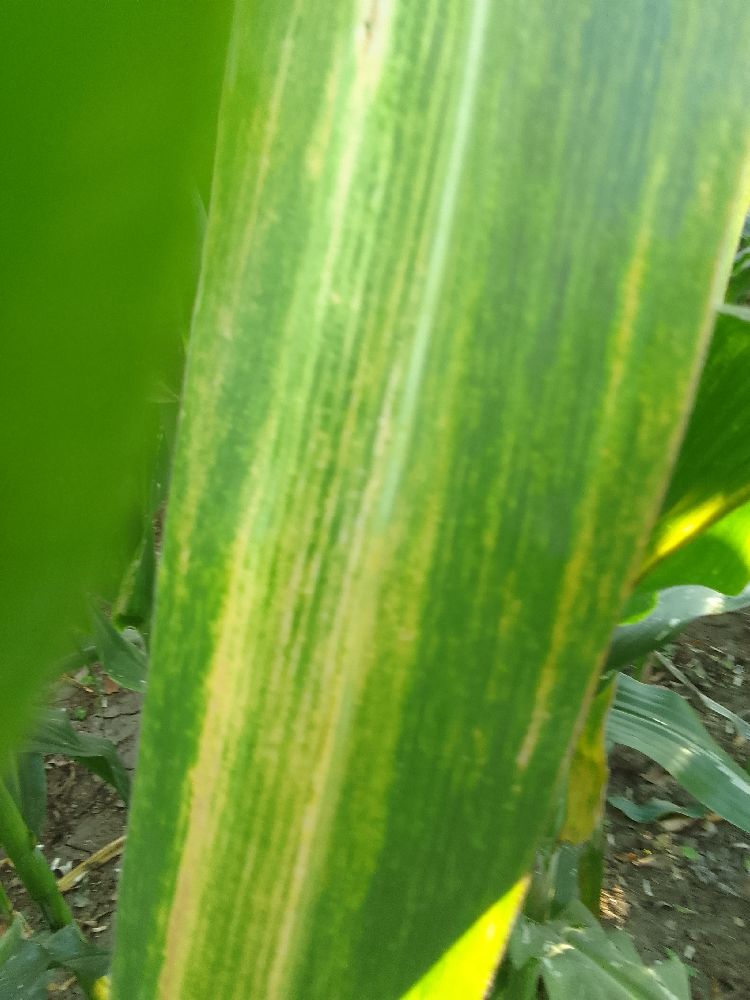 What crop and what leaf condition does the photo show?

maize, maize lethal necrosis
